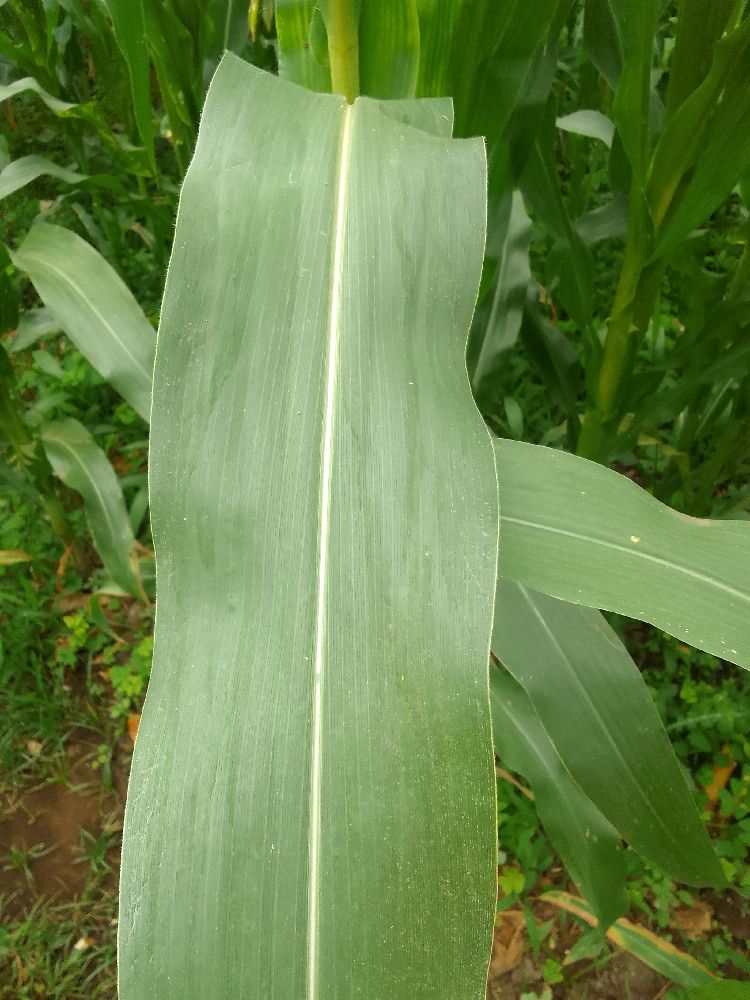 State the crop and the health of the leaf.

maize, healthy
